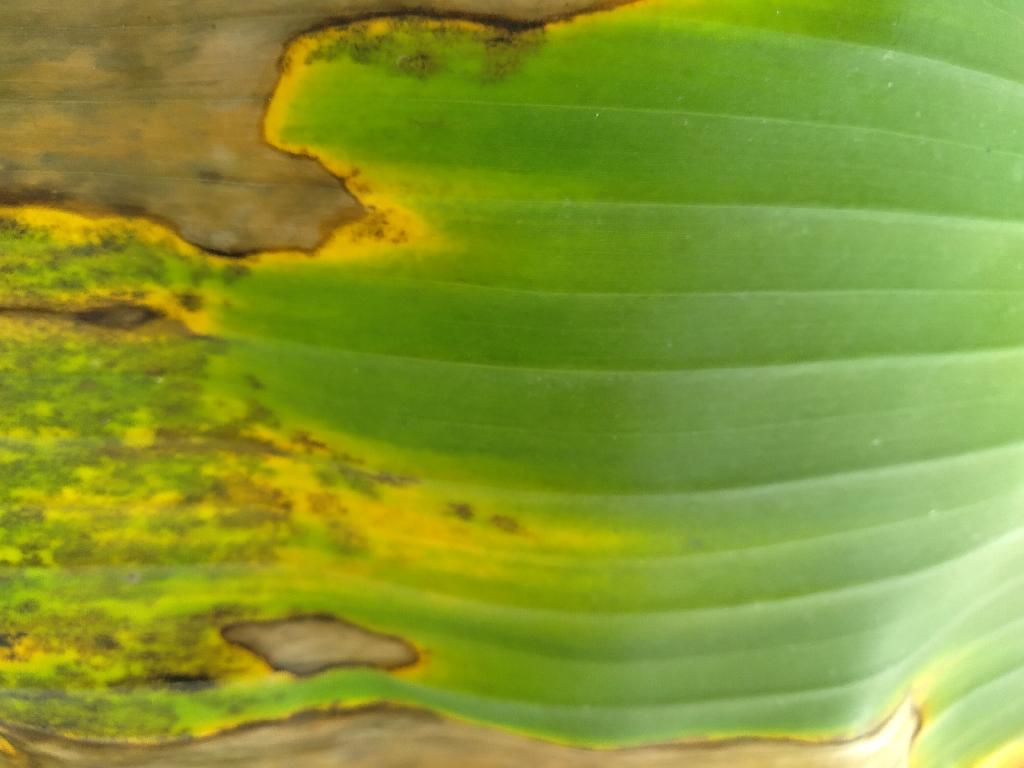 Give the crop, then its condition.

banana, black sigatoka
